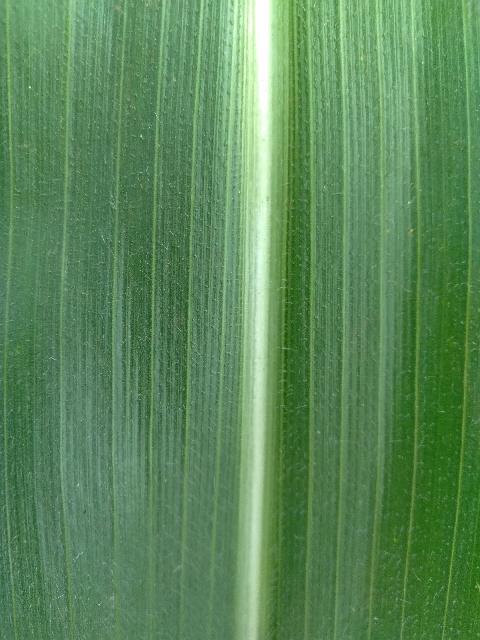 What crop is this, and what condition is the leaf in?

maize, healthy
